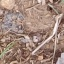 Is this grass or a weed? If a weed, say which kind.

grass
